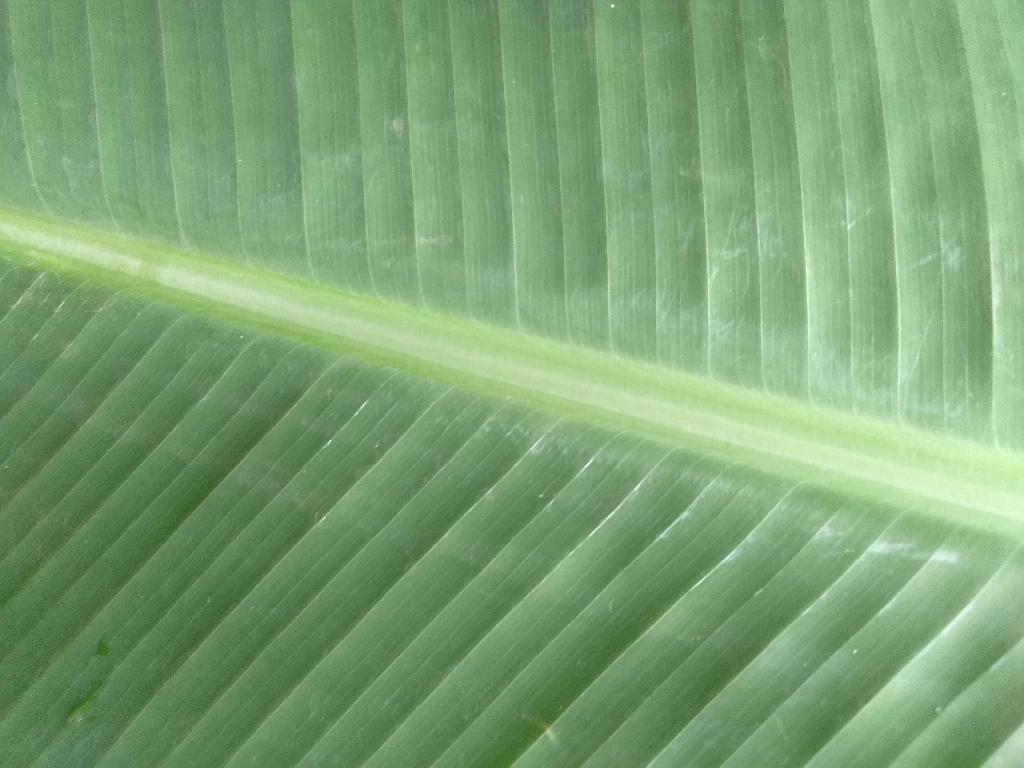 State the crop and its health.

banana, healthy
